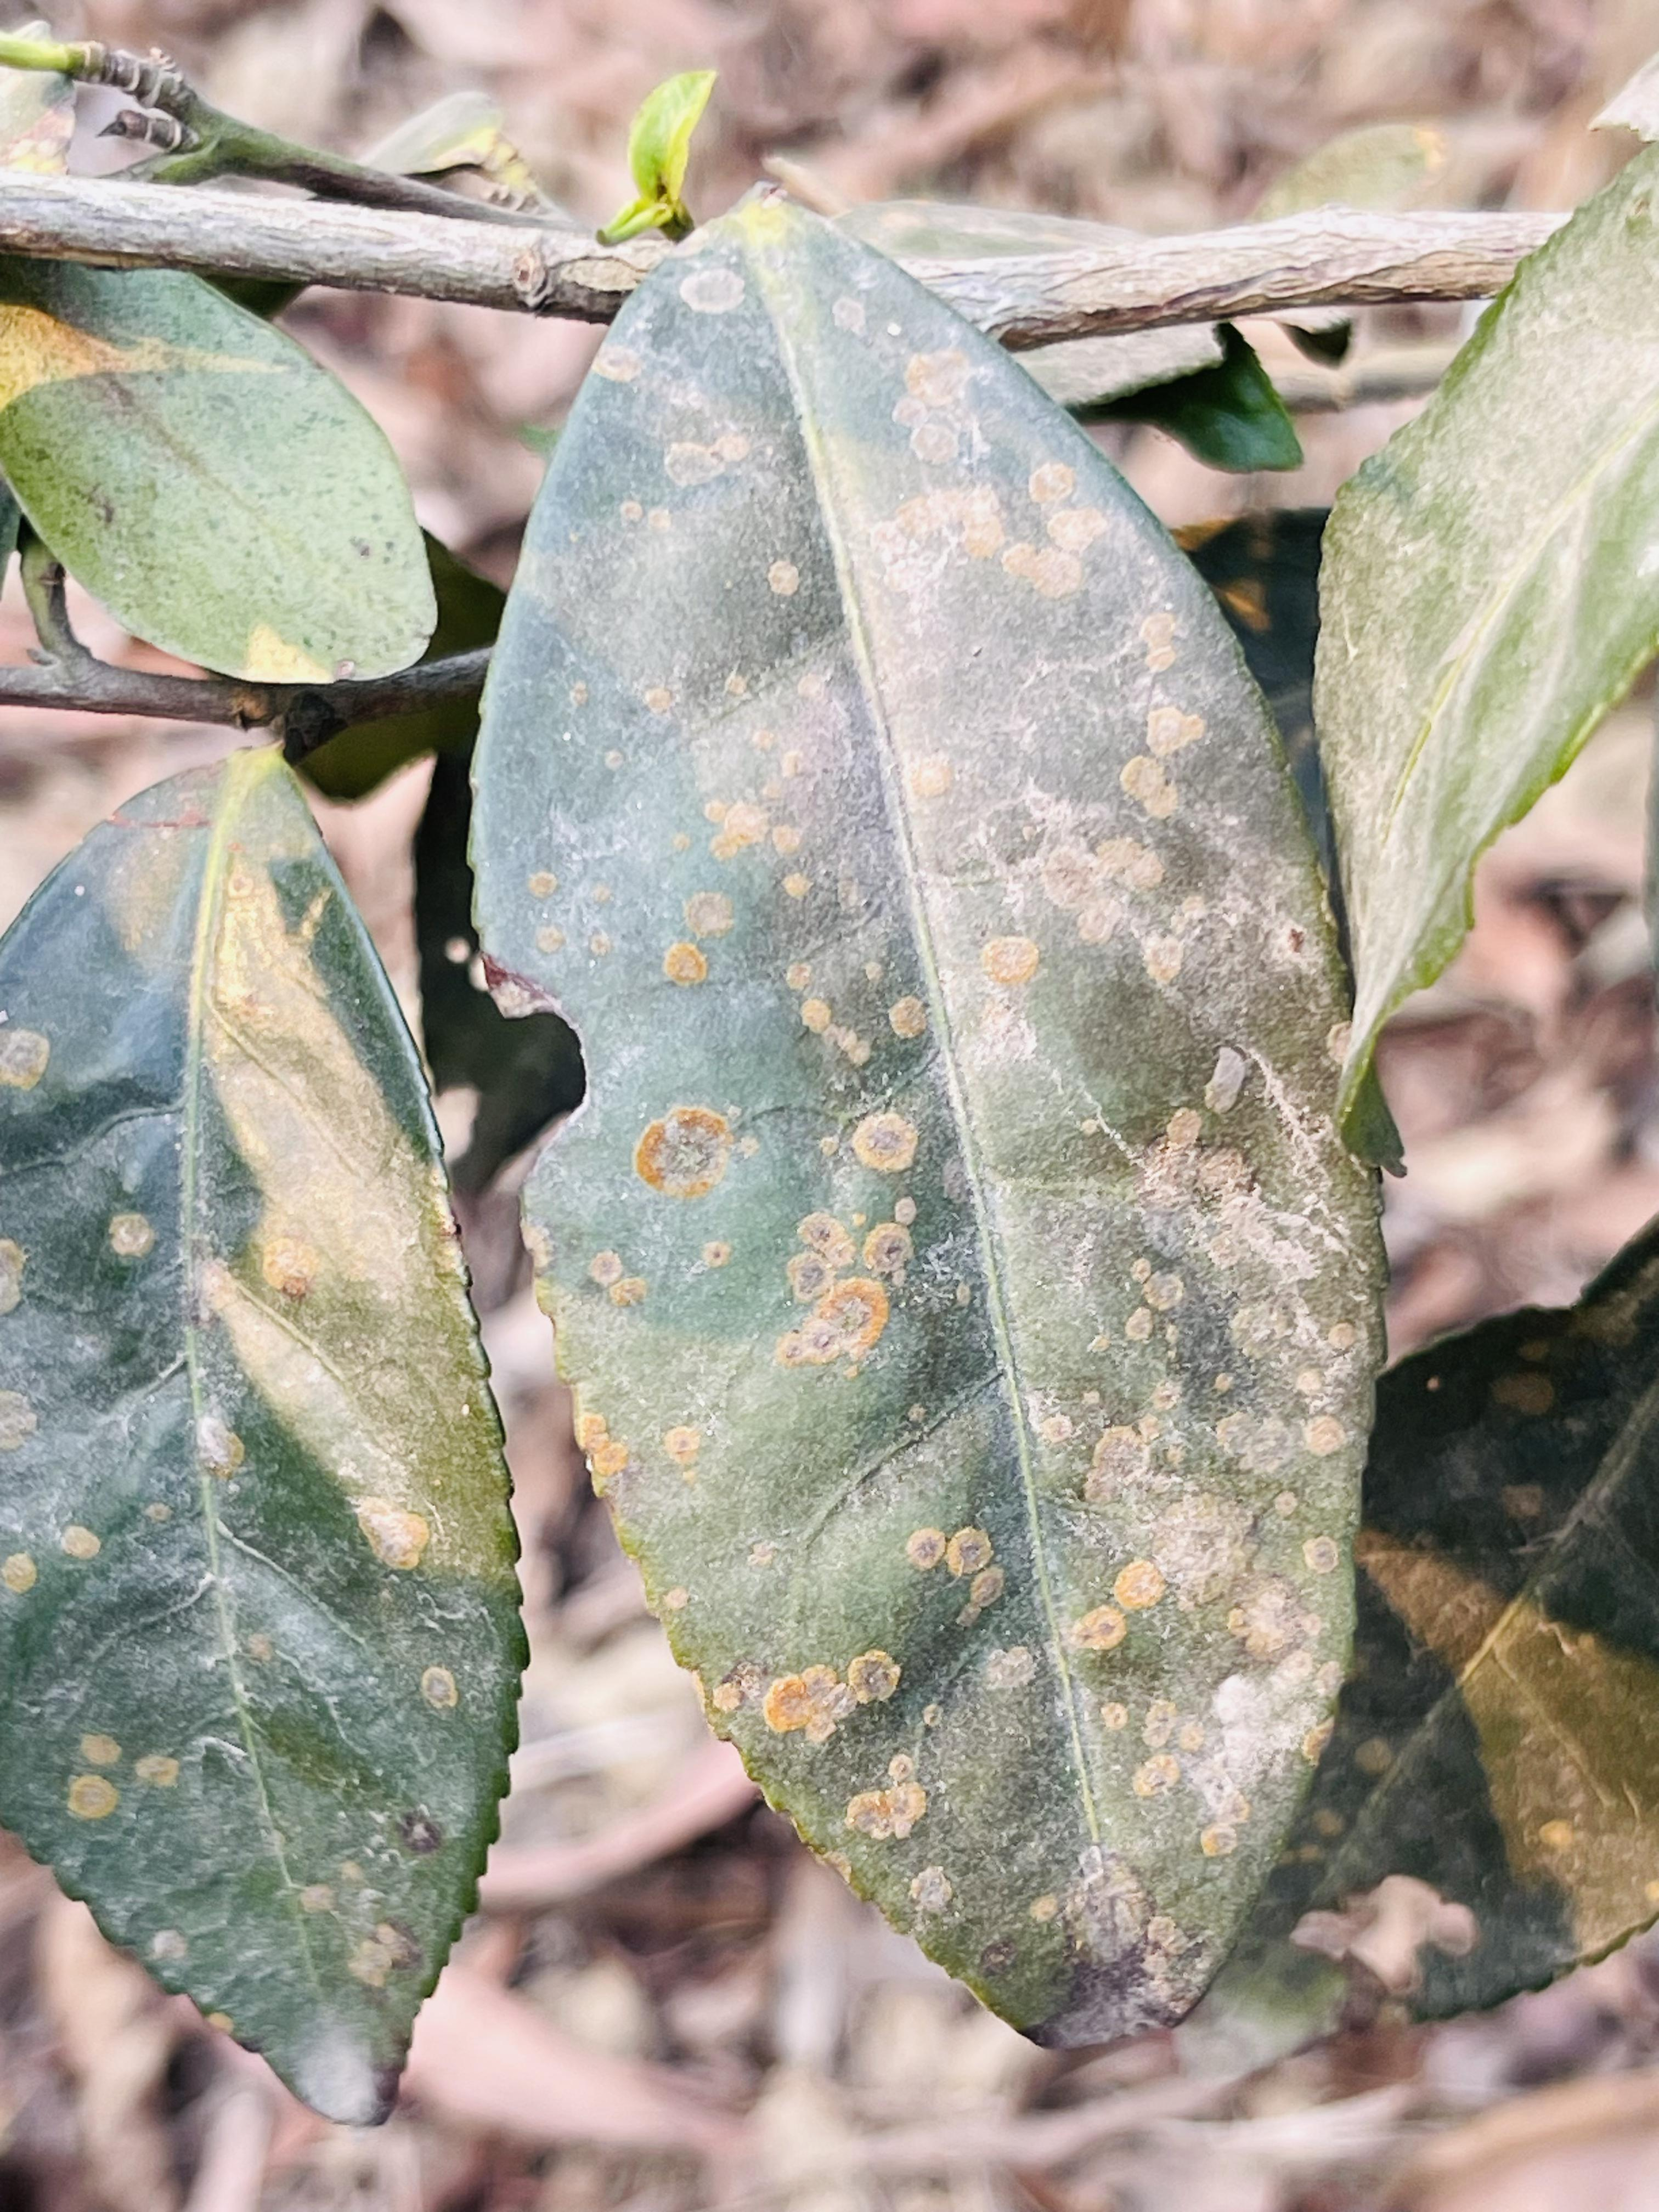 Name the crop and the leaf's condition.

tea, red rust
